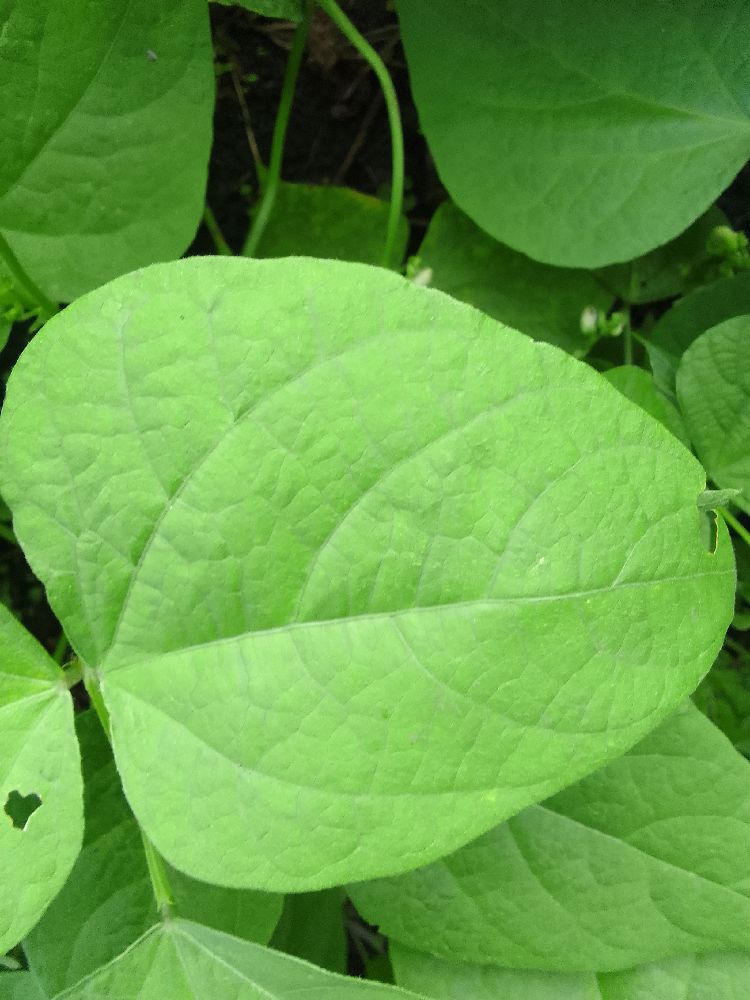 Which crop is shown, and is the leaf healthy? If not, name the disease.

common bean, healthy
